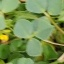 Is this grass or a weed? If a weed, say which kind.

unstructured weed
